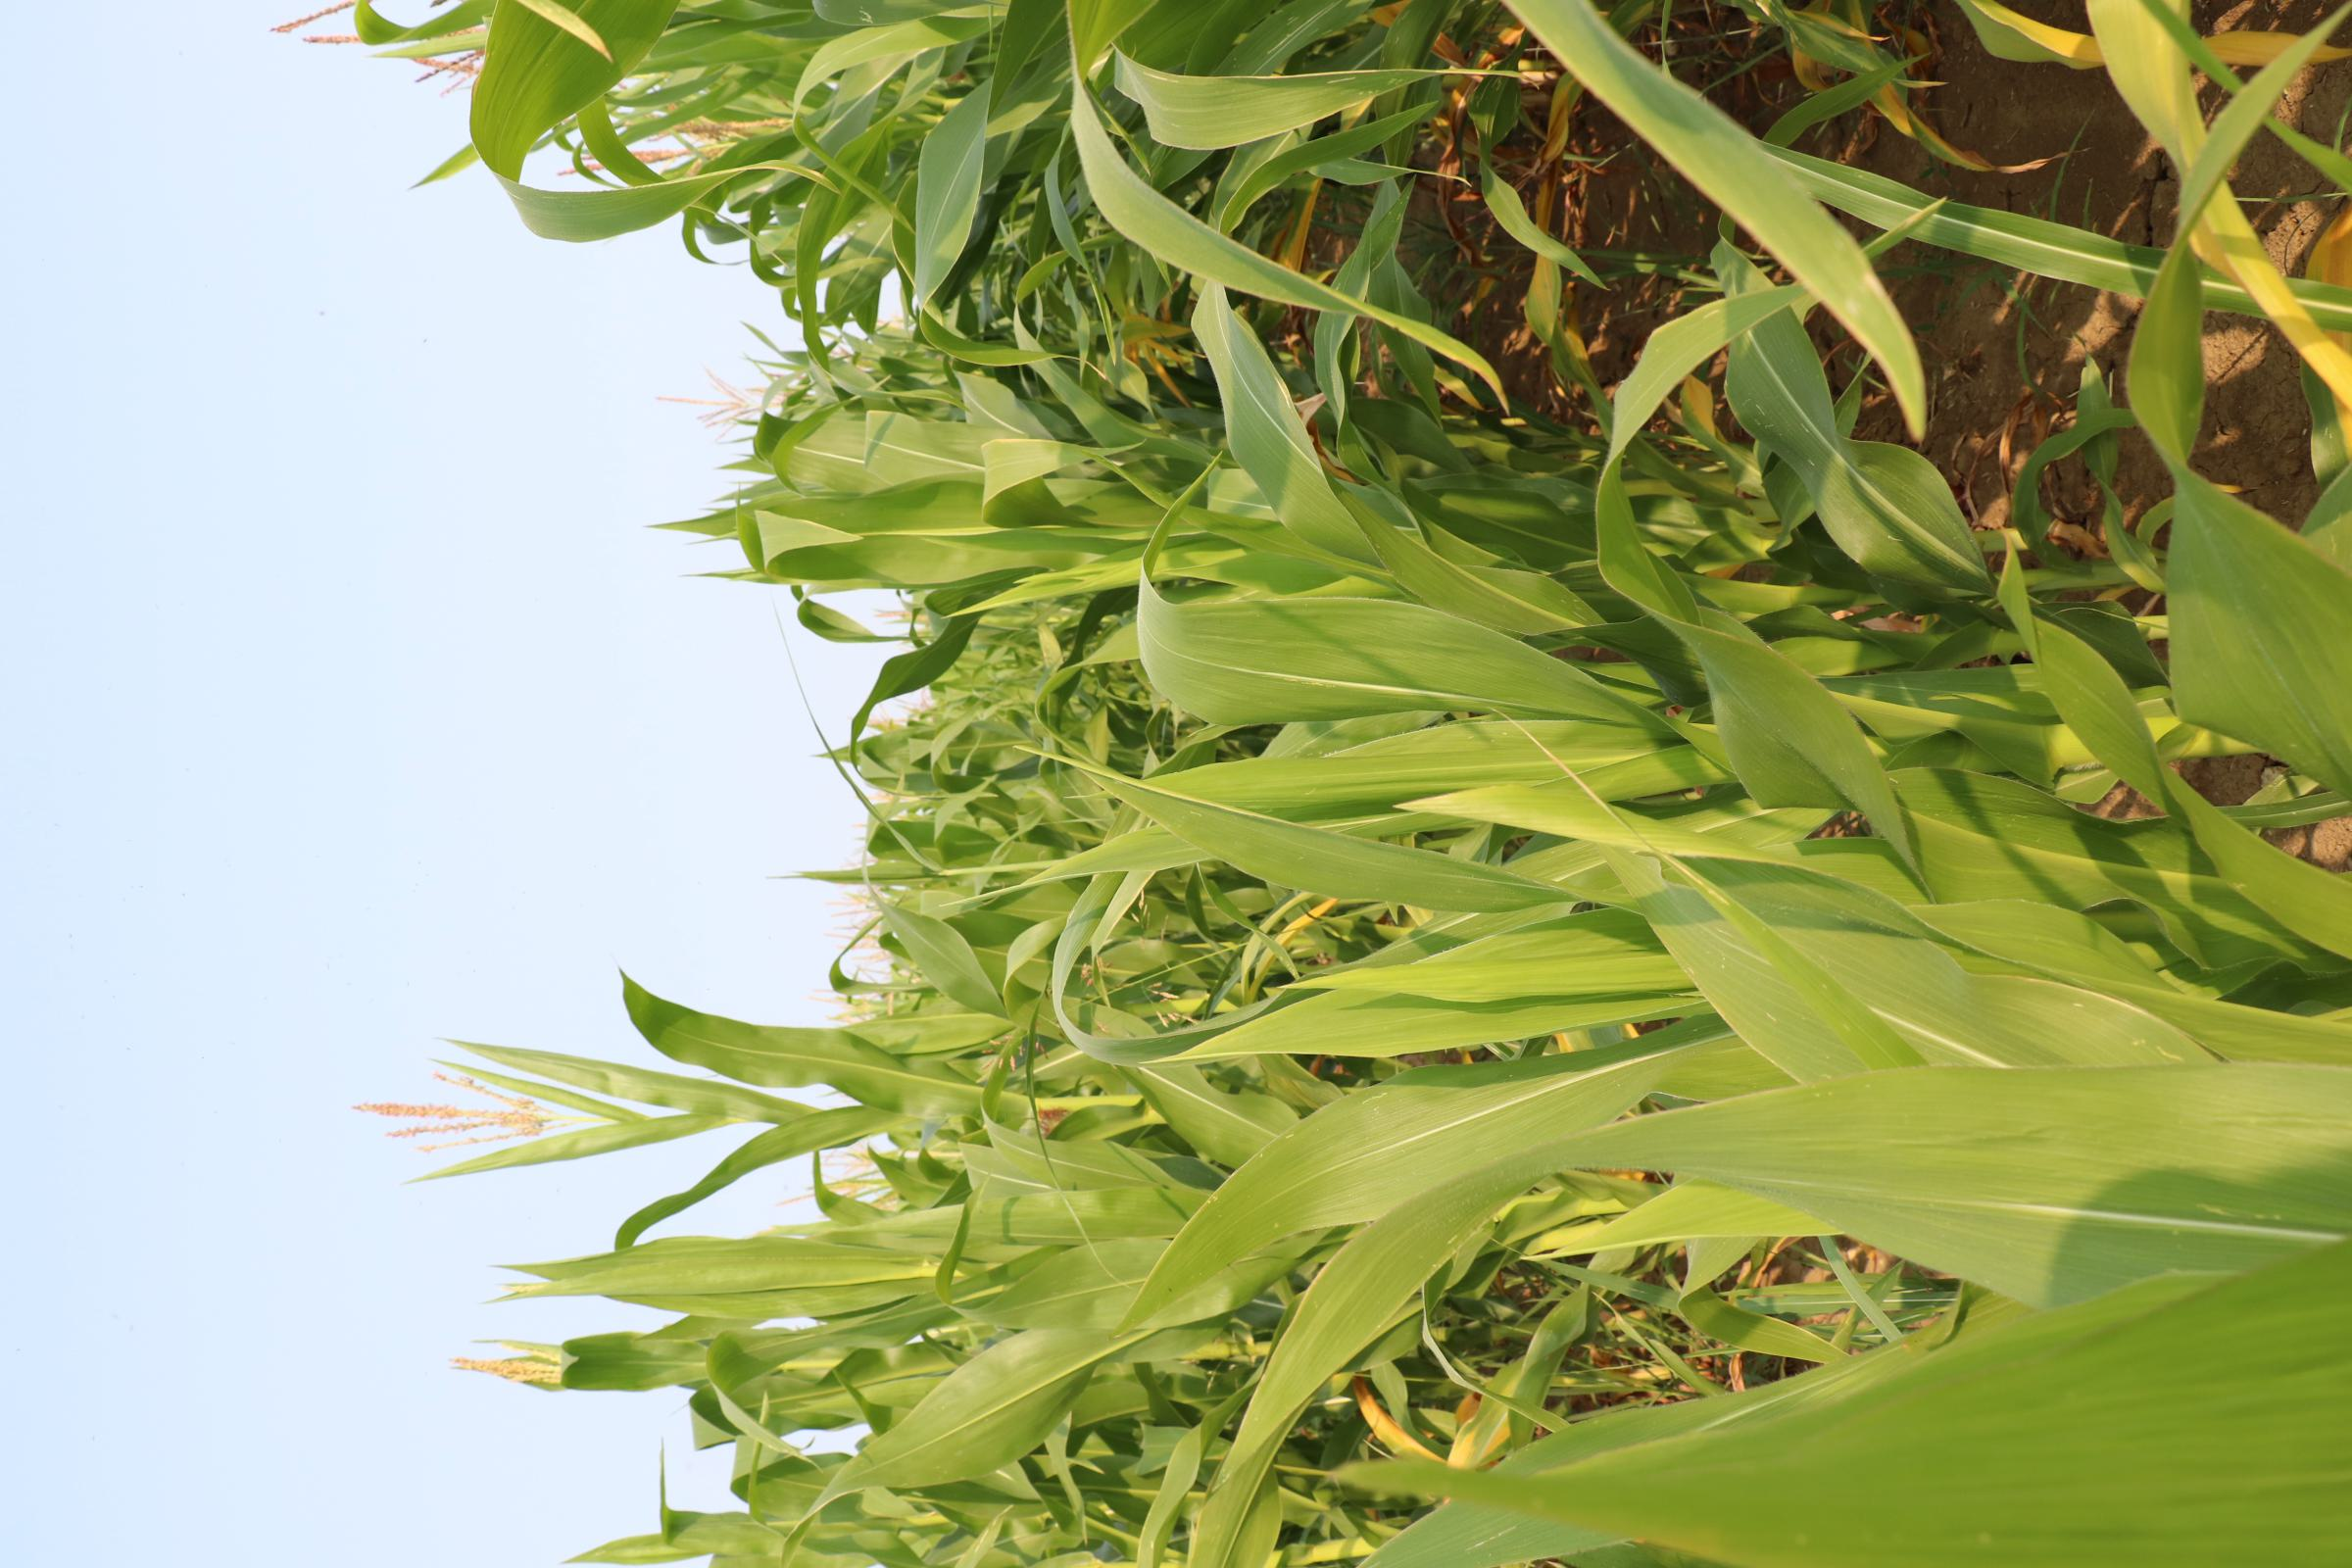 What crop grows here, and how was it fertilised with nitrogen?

maize, no added nitrogen
